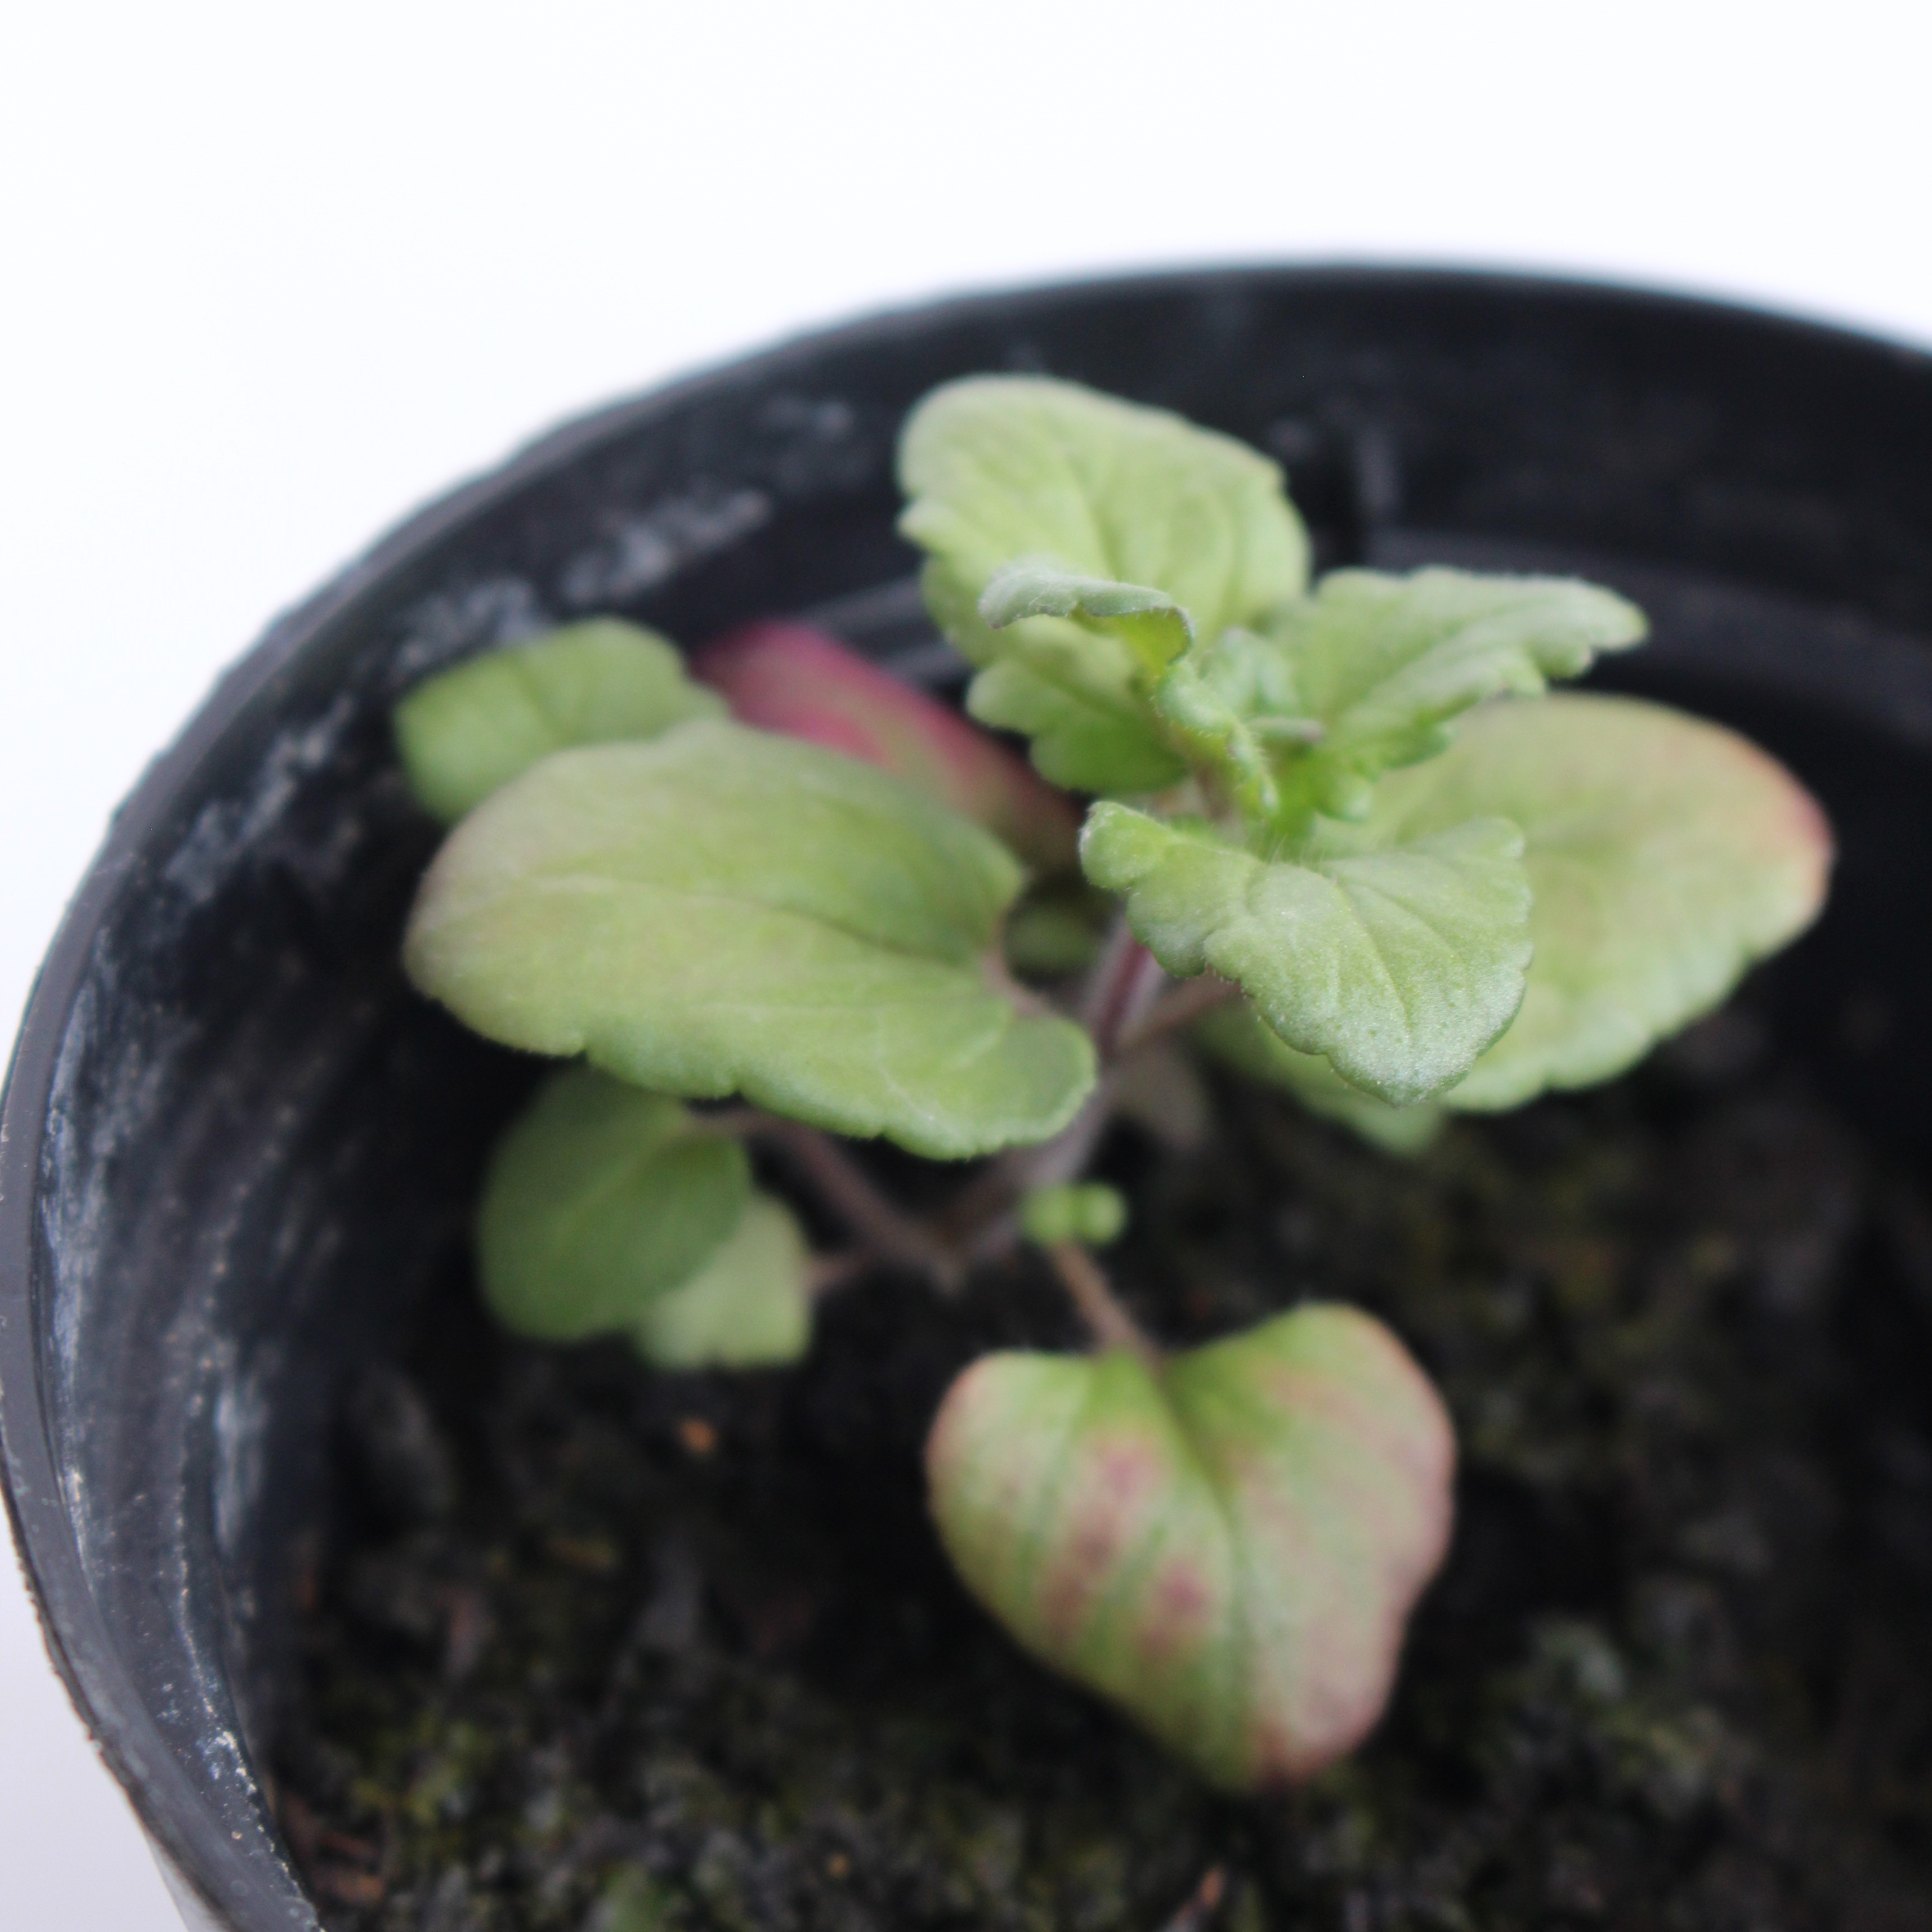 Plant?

Veronica persica
